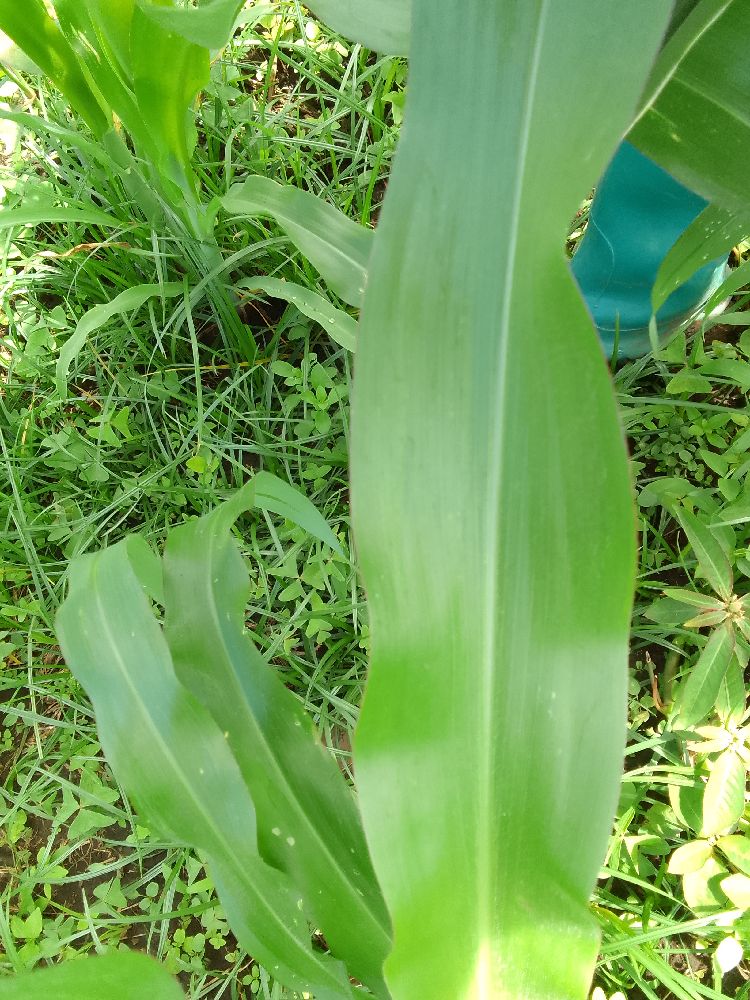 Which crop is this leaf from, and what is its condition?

maize, healthy
